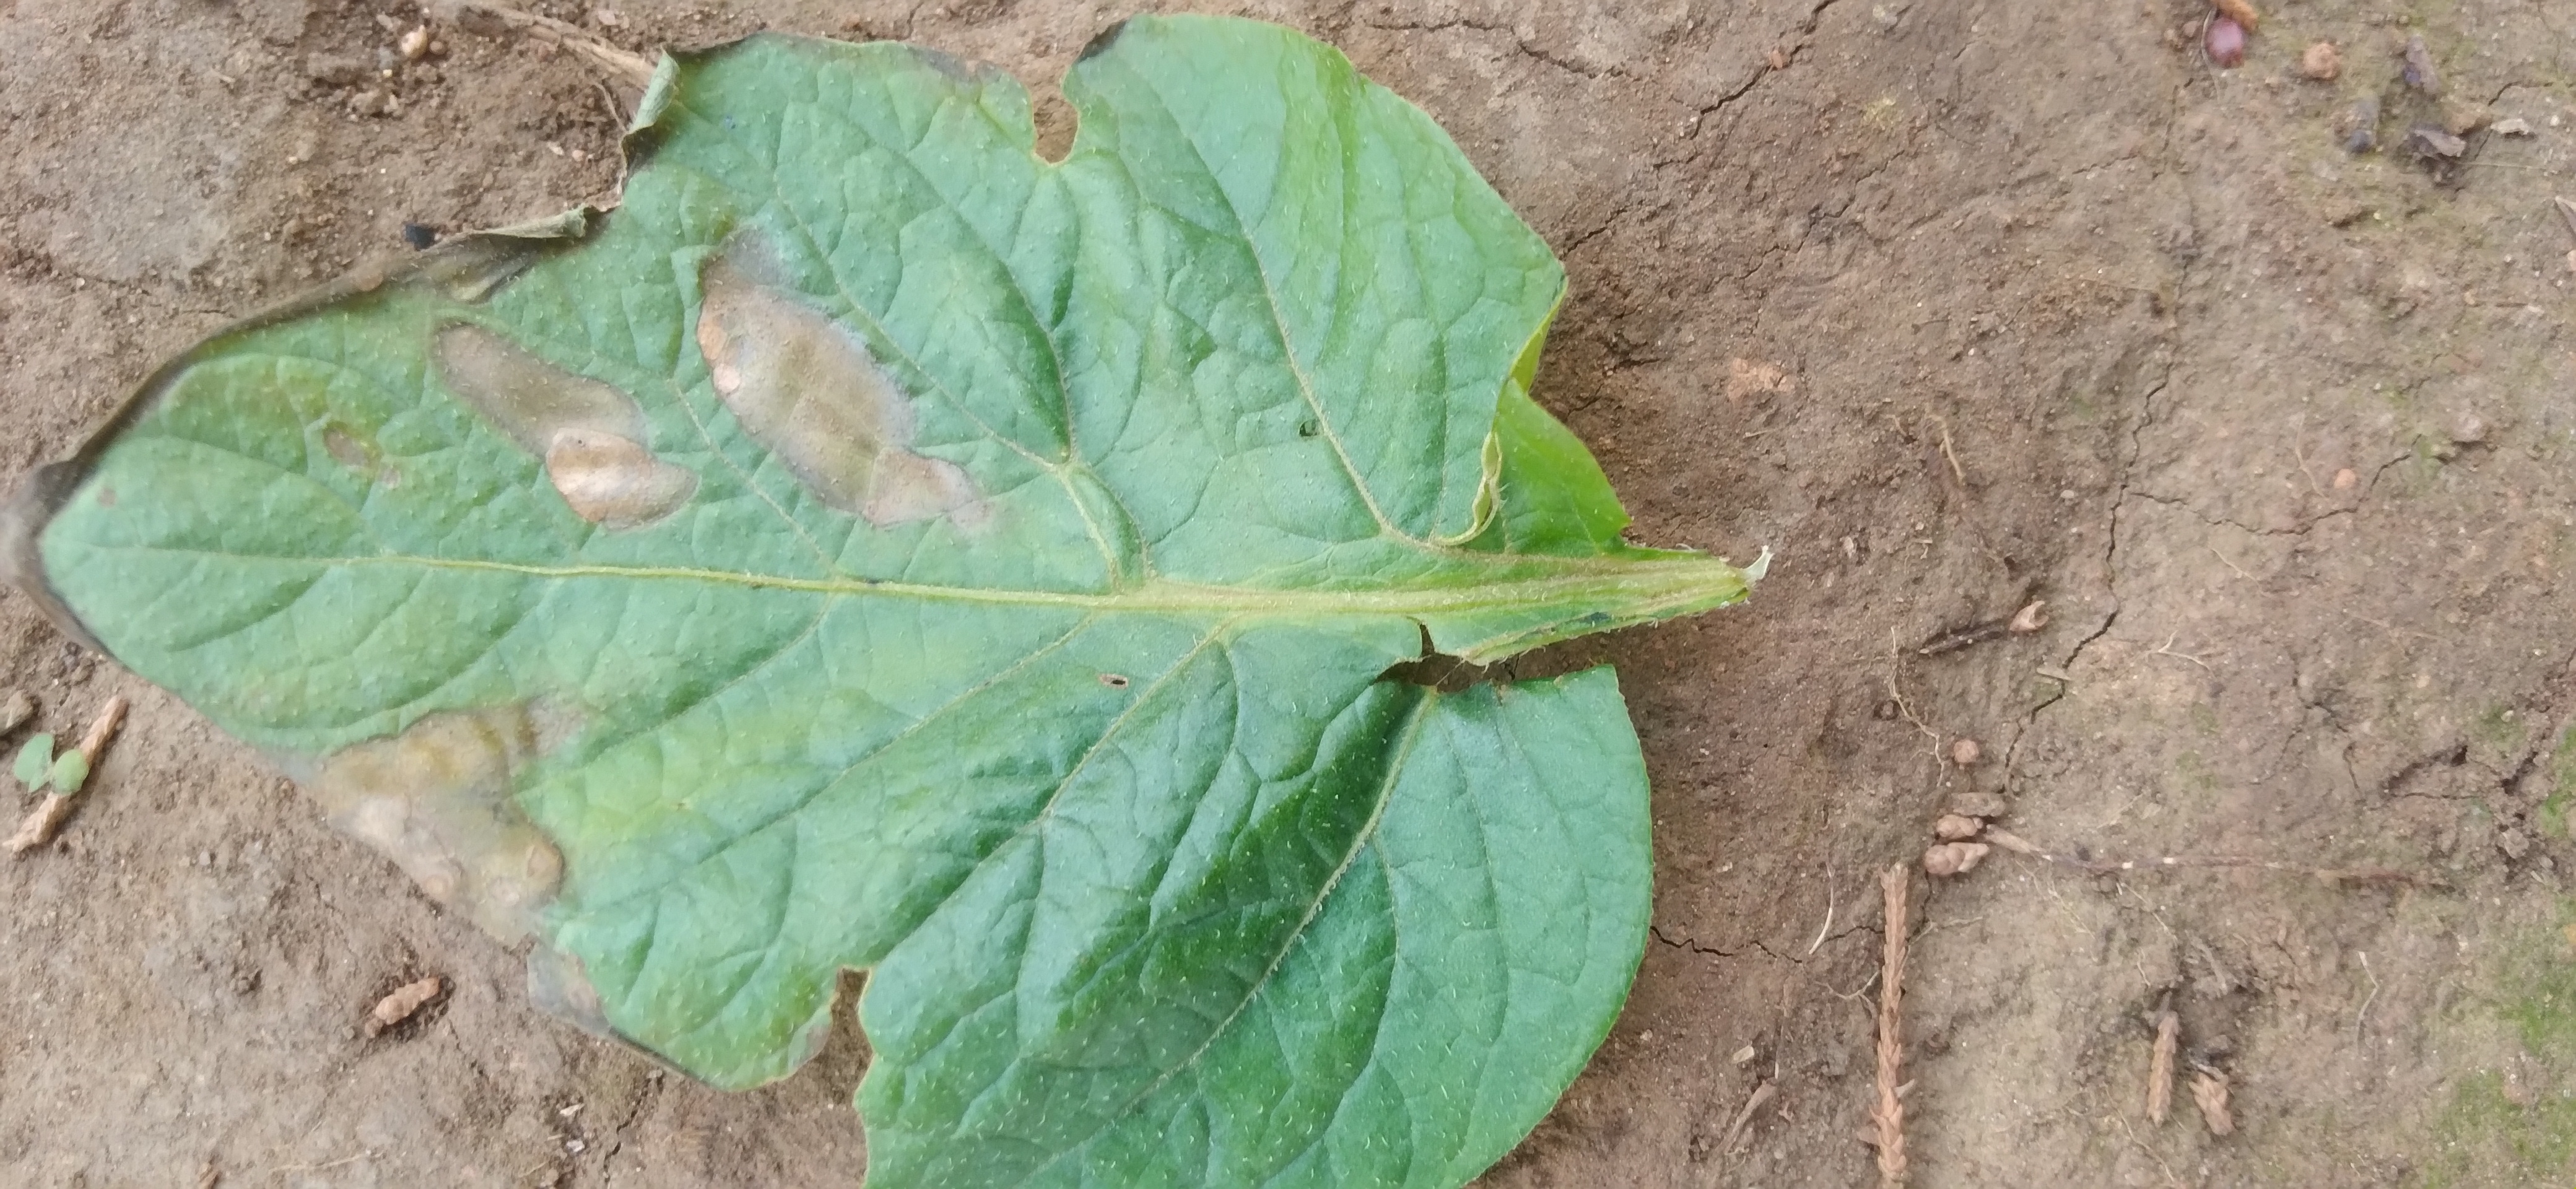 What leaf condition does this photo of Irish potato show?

early blight
